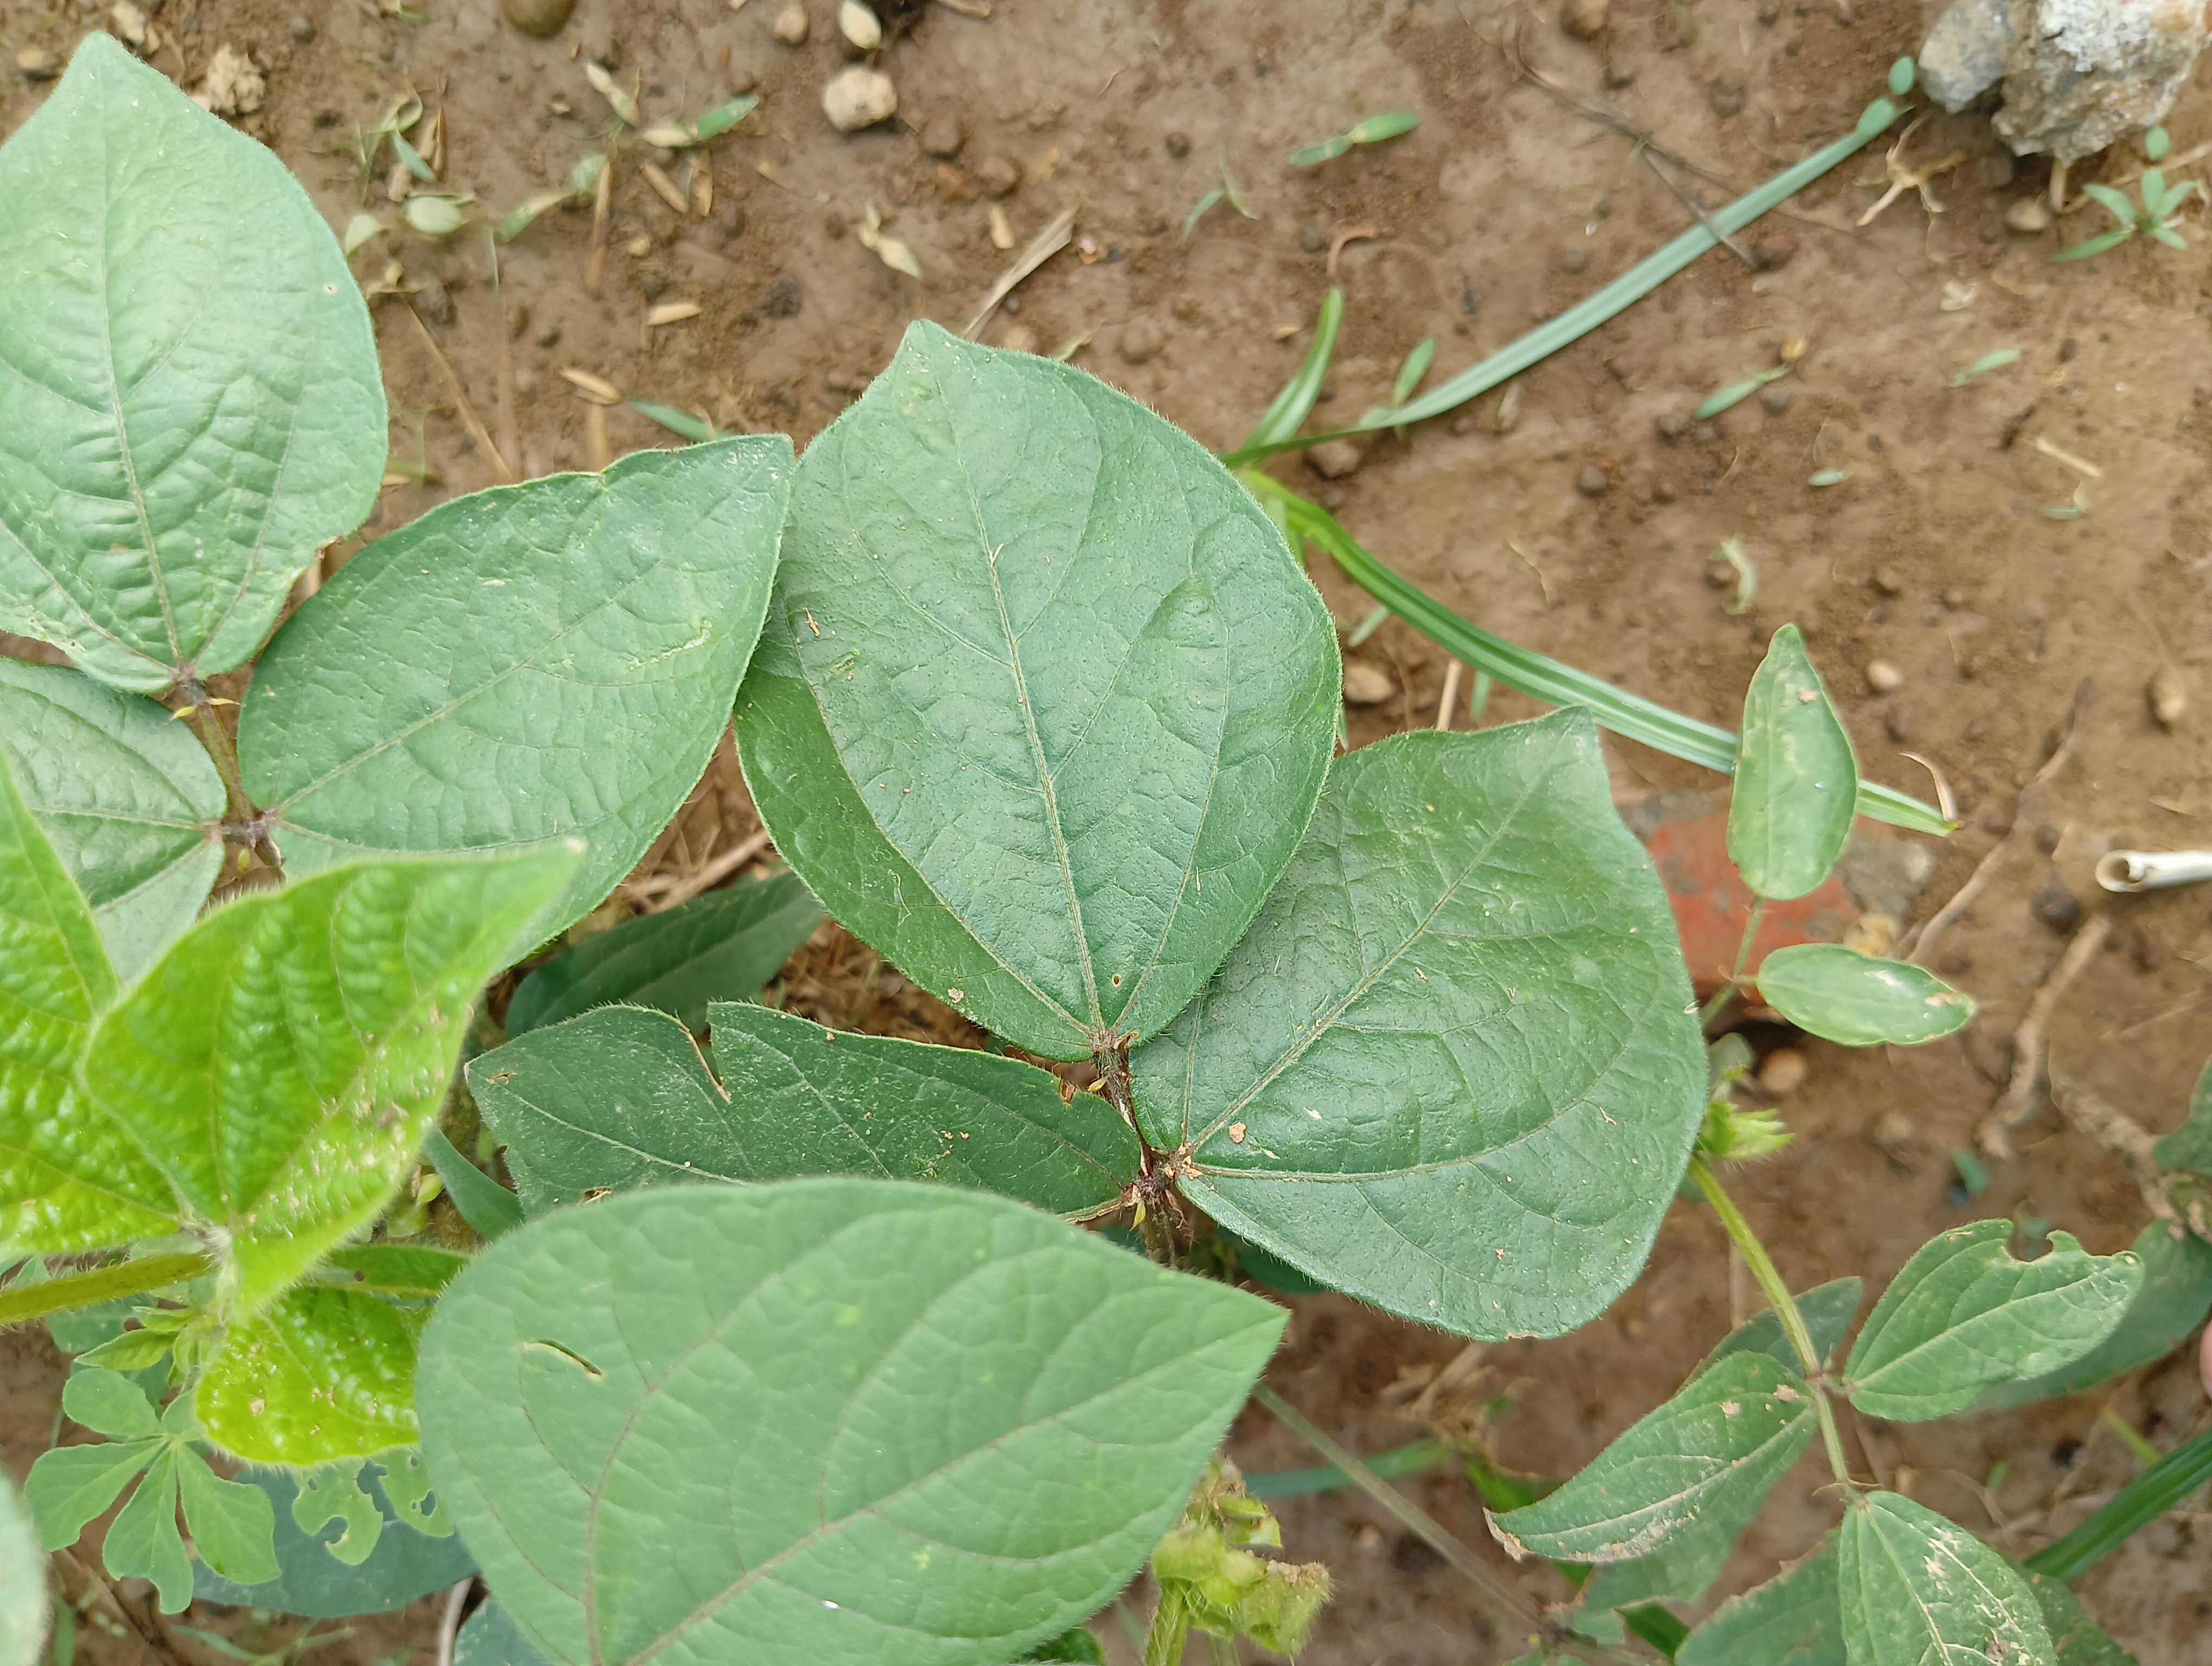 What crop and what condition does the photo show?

mungbean, healthy
